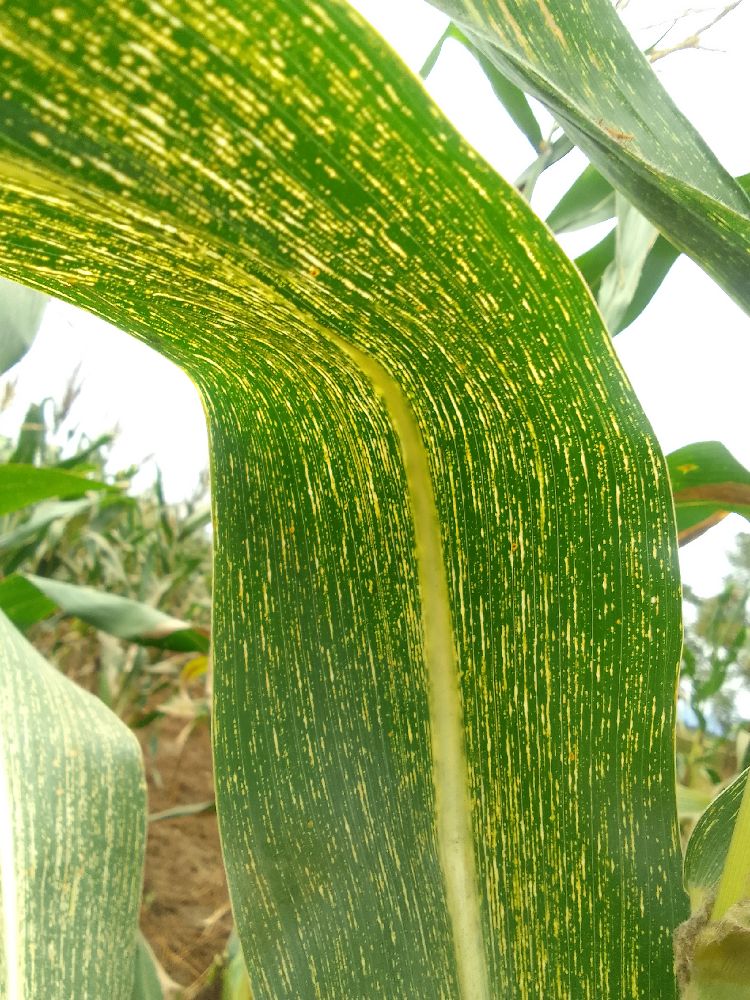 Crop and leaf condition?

maize, maize streak virus
